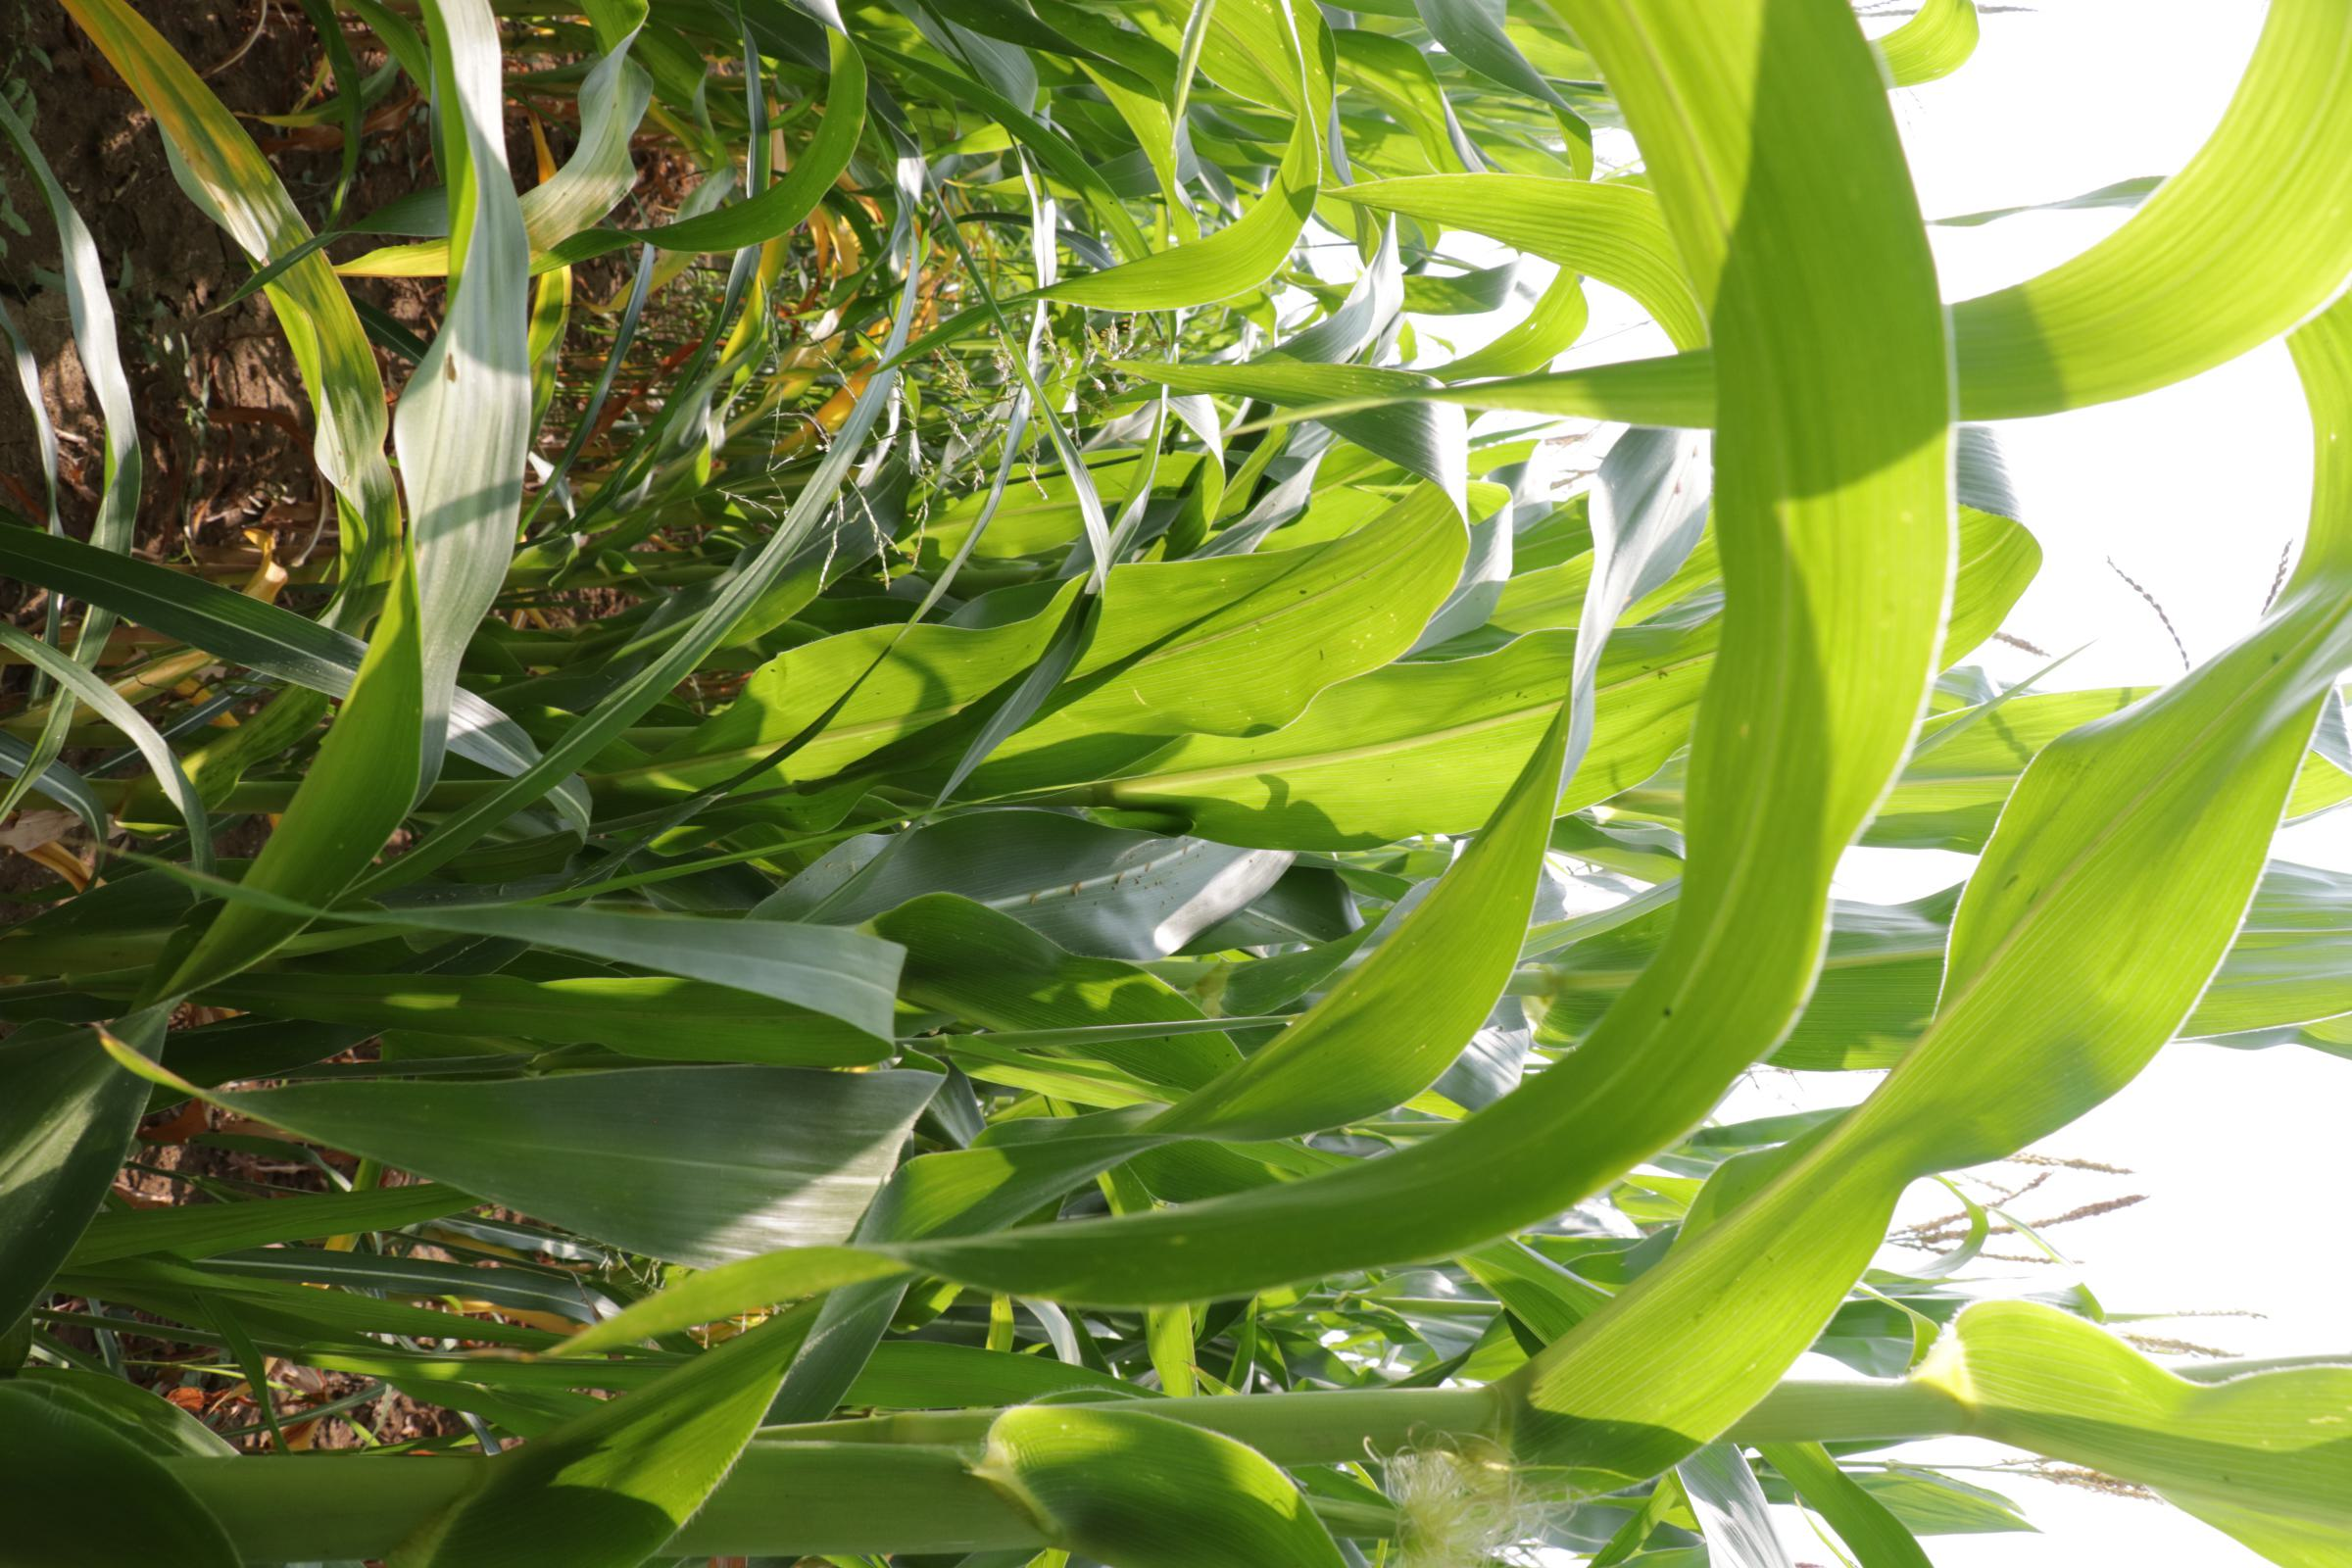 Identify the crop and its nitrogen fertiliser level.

maize, no added nitrogen
